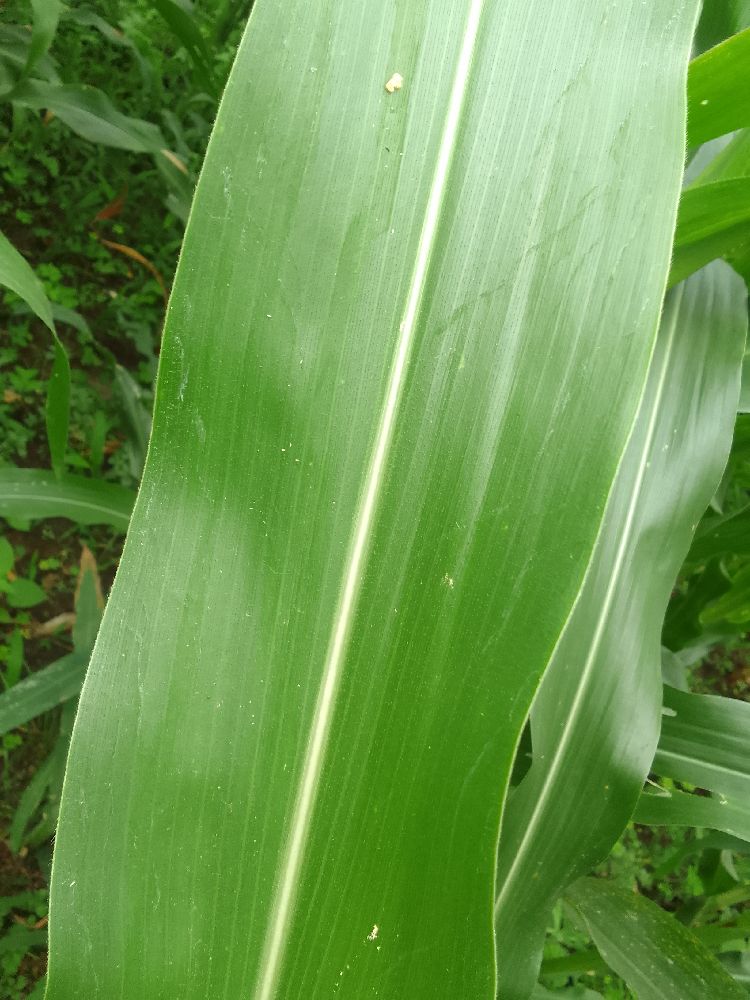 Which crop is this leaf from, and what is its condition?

maize, healthy
